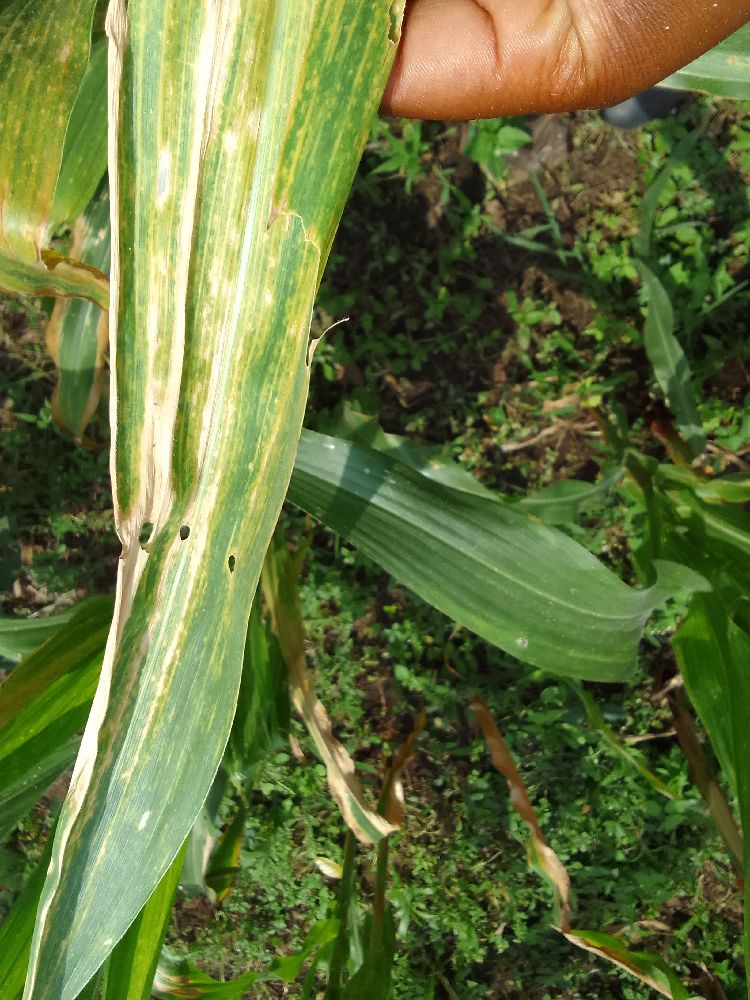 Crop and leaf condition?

maize, maize lethal necrosis
